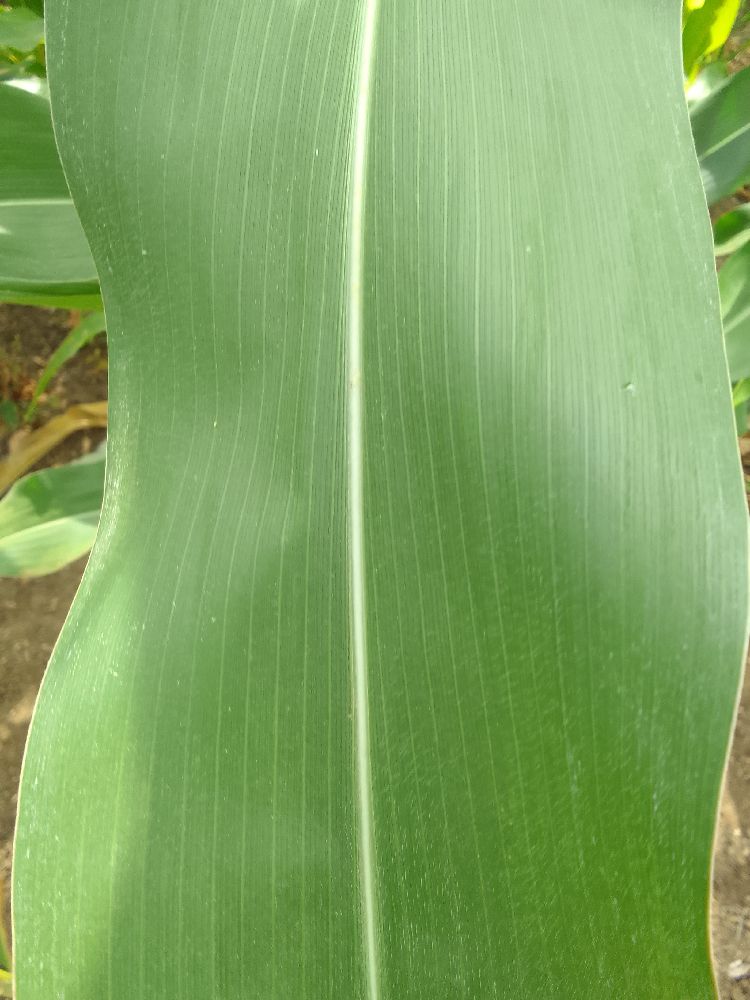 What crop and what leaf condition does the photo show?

maize, healthy
